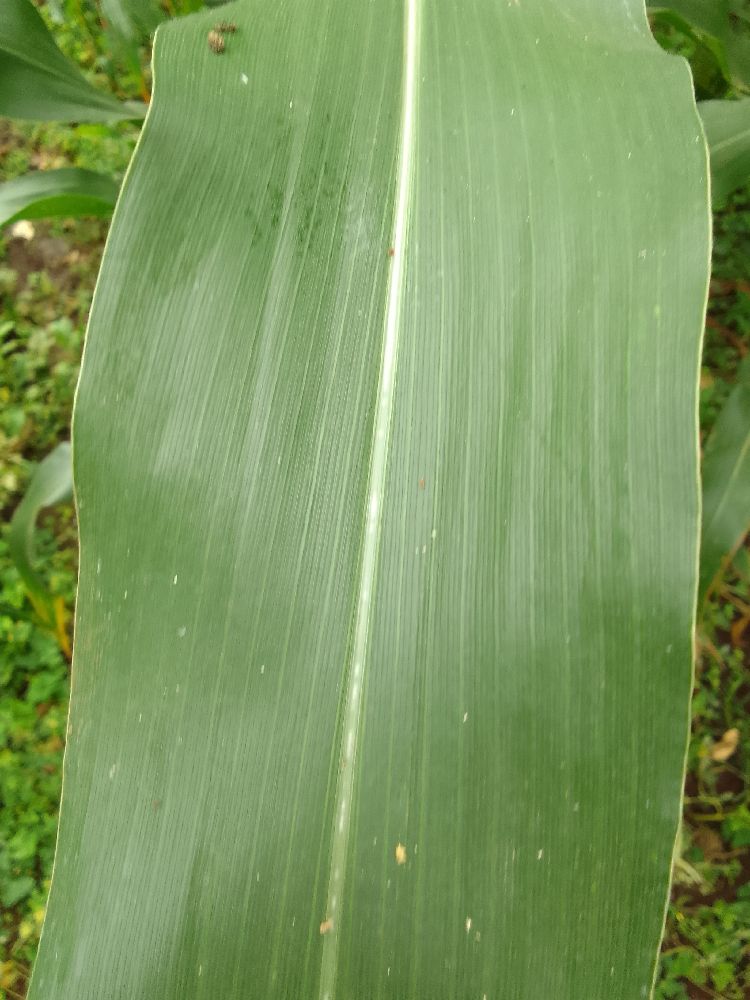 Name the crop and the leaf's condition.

maize, healthy
